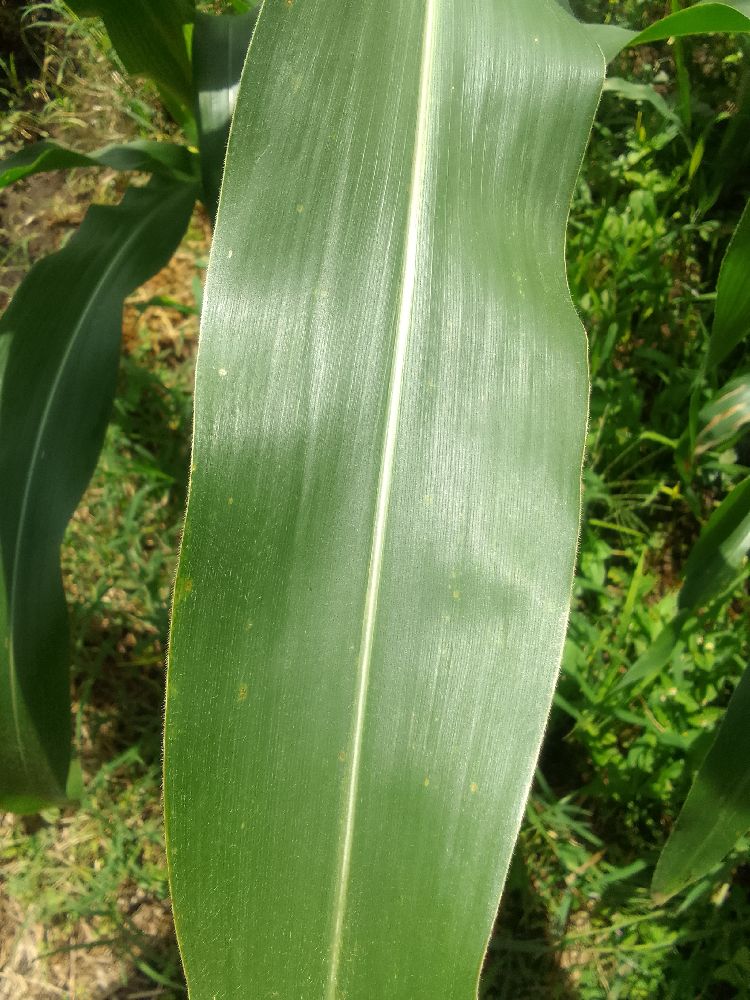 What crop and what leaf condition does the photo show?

maize, healthy
